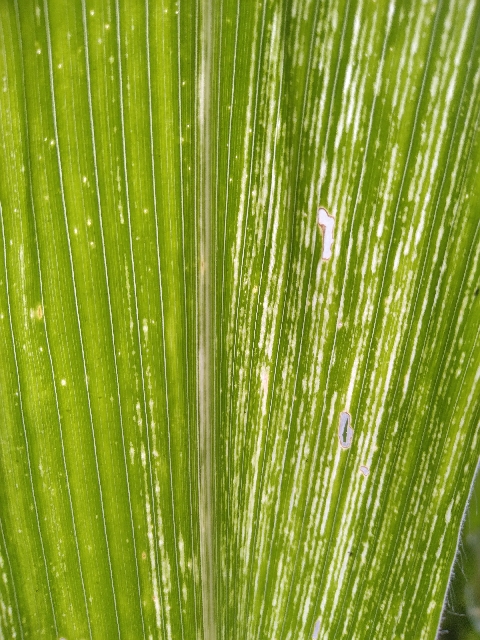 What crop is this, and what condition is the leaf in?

maize, maize streak virus
